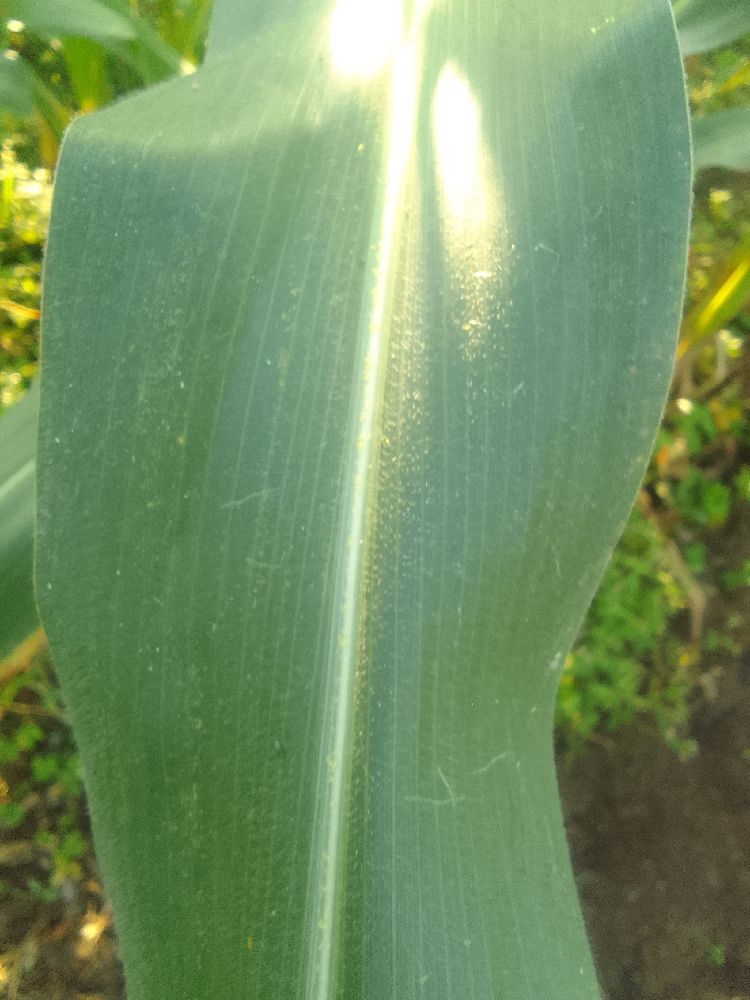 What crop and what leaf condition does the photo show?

maize, healthy
